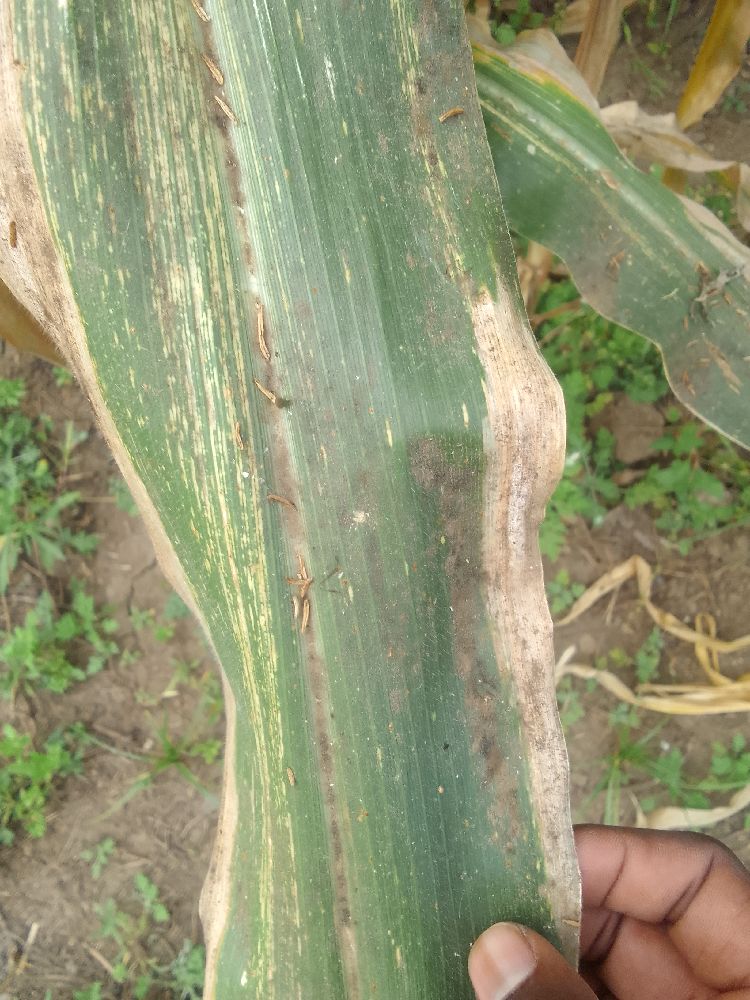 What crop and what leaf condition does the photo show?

maize, maize streak virus
